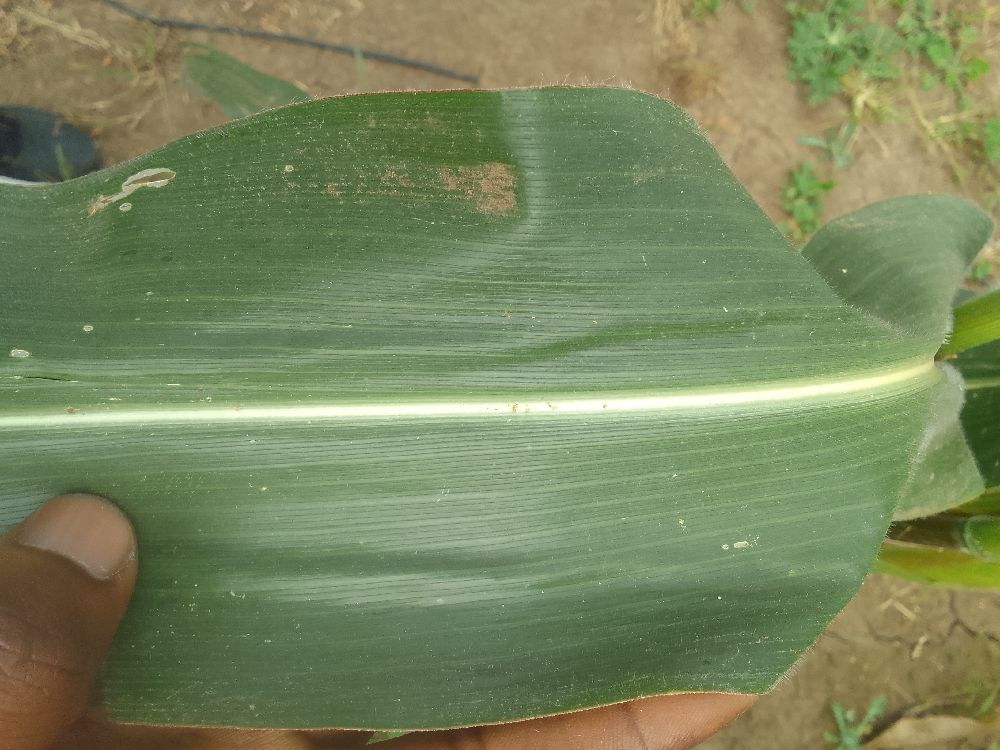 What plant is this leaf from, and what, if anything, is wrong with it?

maize, healthy
